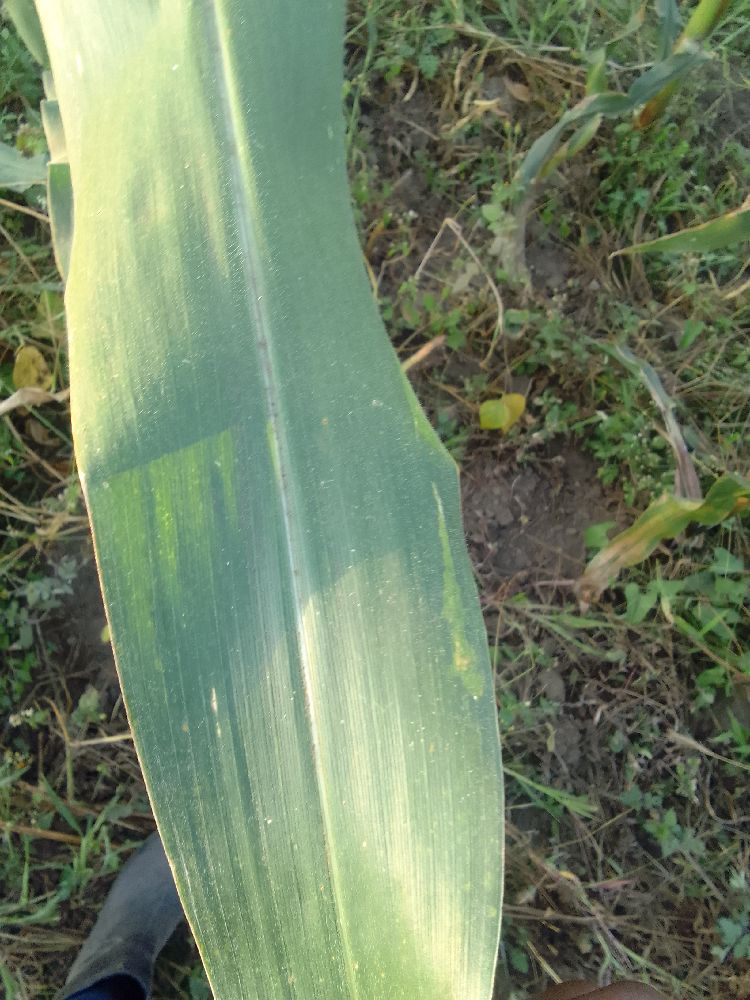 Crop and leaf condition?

maize, healthy
